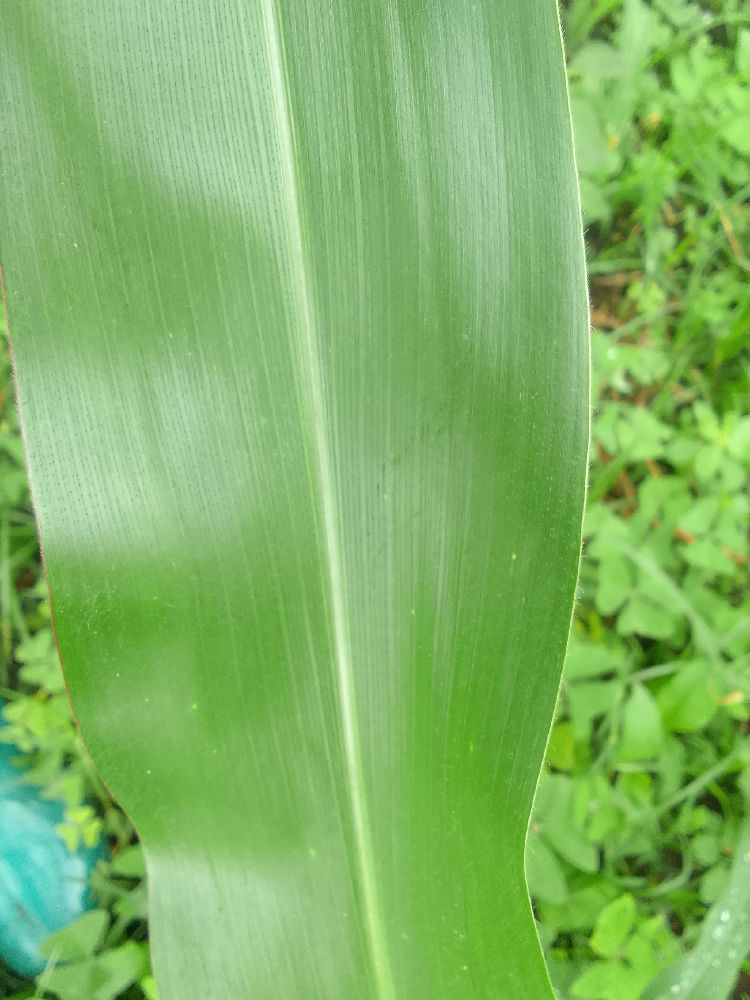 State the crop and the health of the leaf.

maize, healthy
